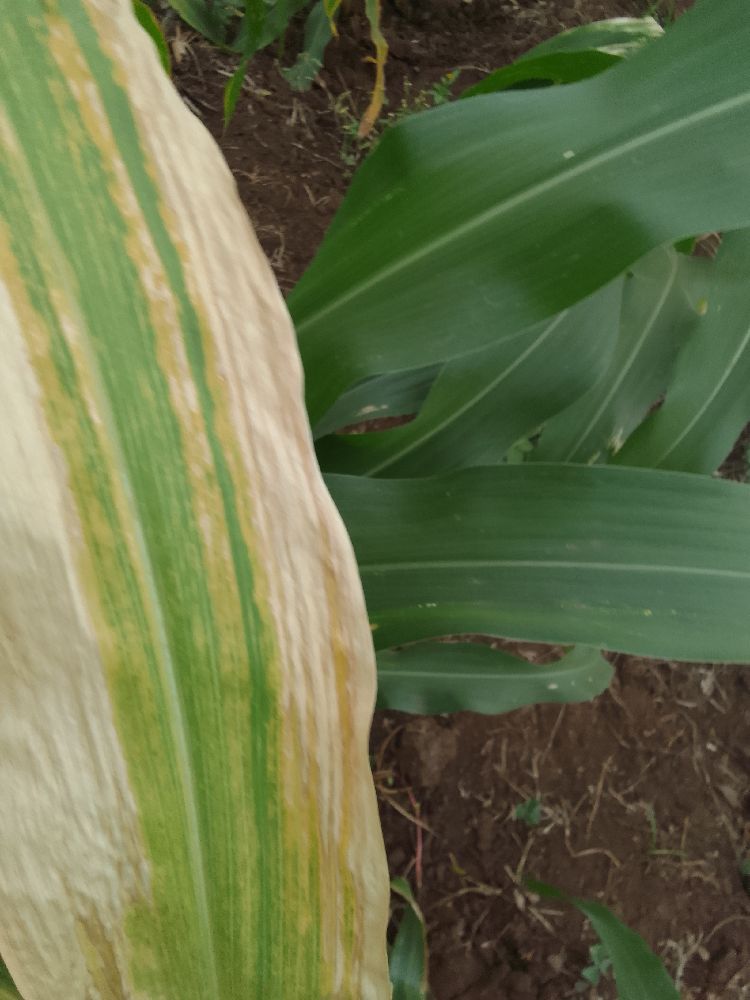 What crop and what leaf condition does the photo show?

maize, maize lethal necrosis
